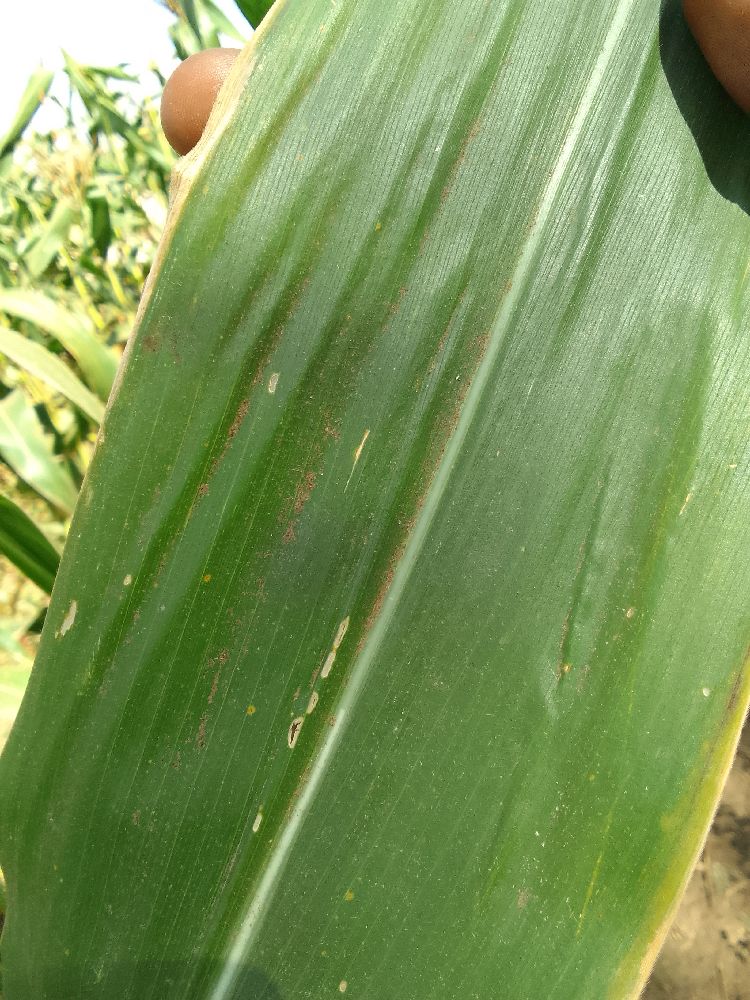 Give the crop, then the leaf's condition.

maize, healthy
